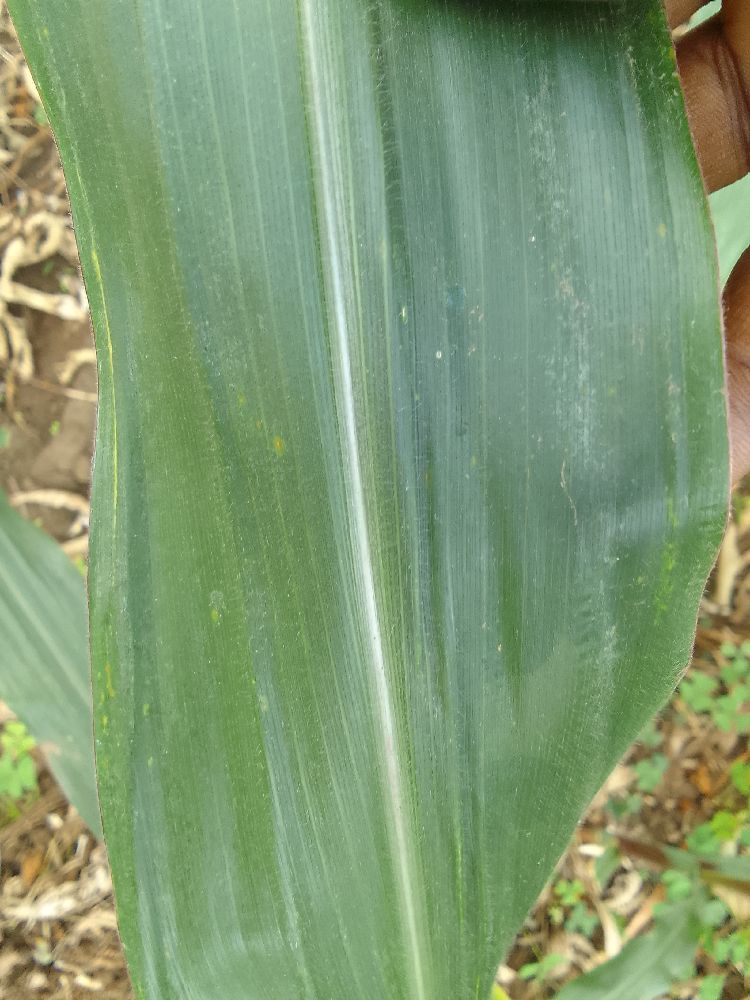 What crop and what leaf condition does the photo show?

maize, healthy
